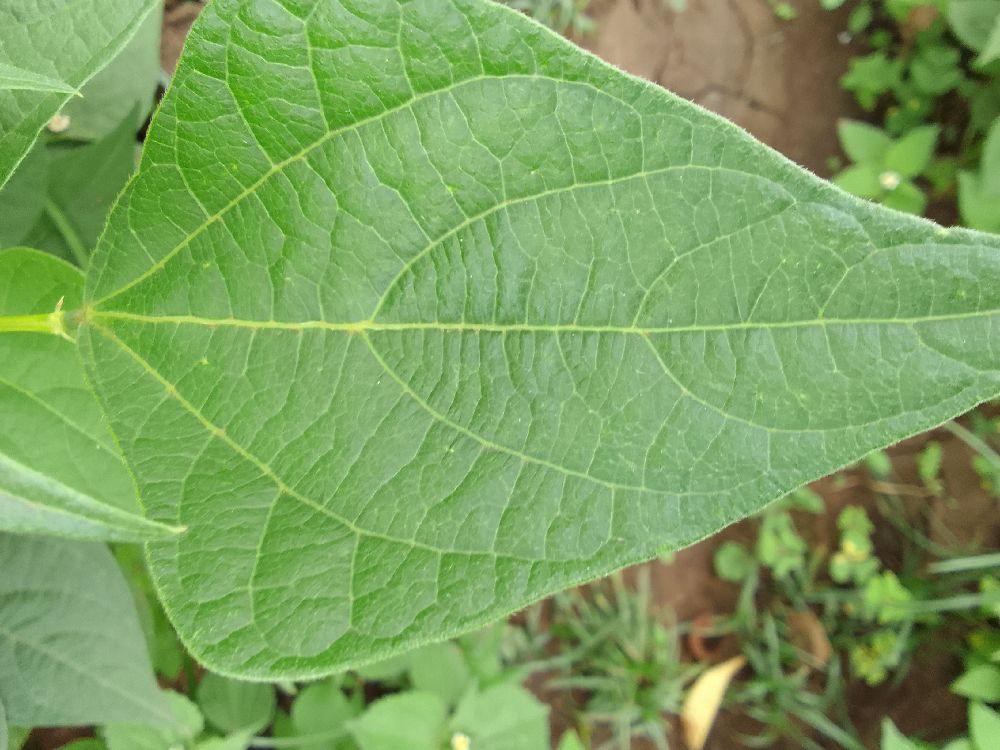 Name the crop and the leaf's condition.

common bean, healthy
